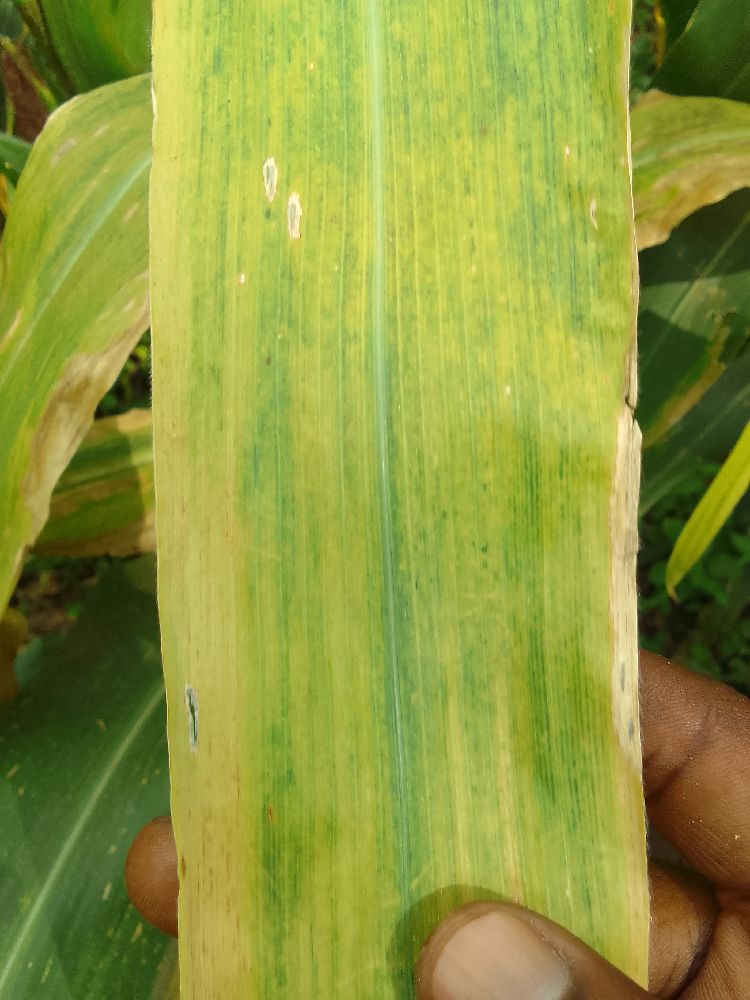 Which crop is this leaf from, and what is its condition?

maize, maize lethal necrosis
